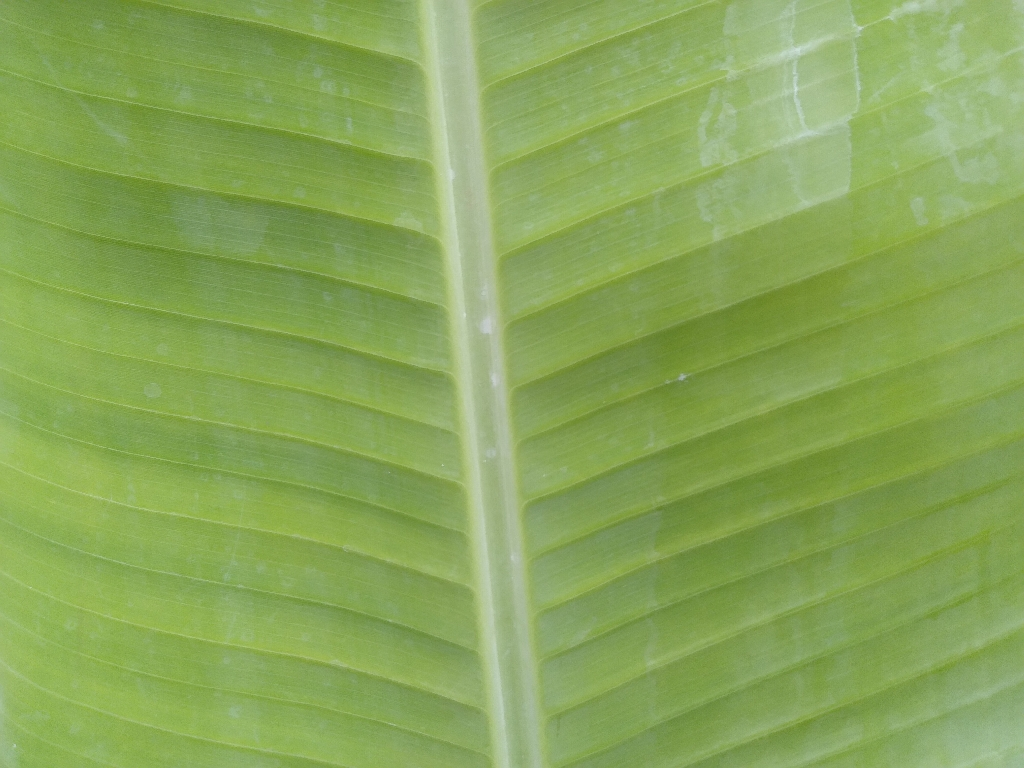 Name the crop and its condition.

banana, healthy
